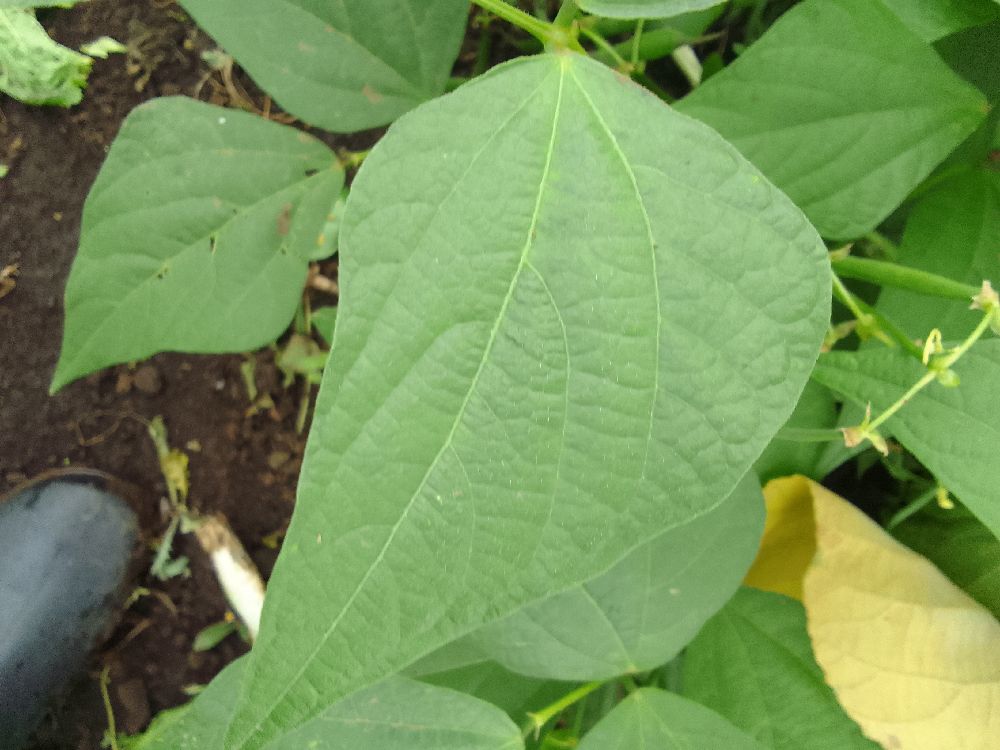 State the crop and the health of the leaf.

common bean, healthy
